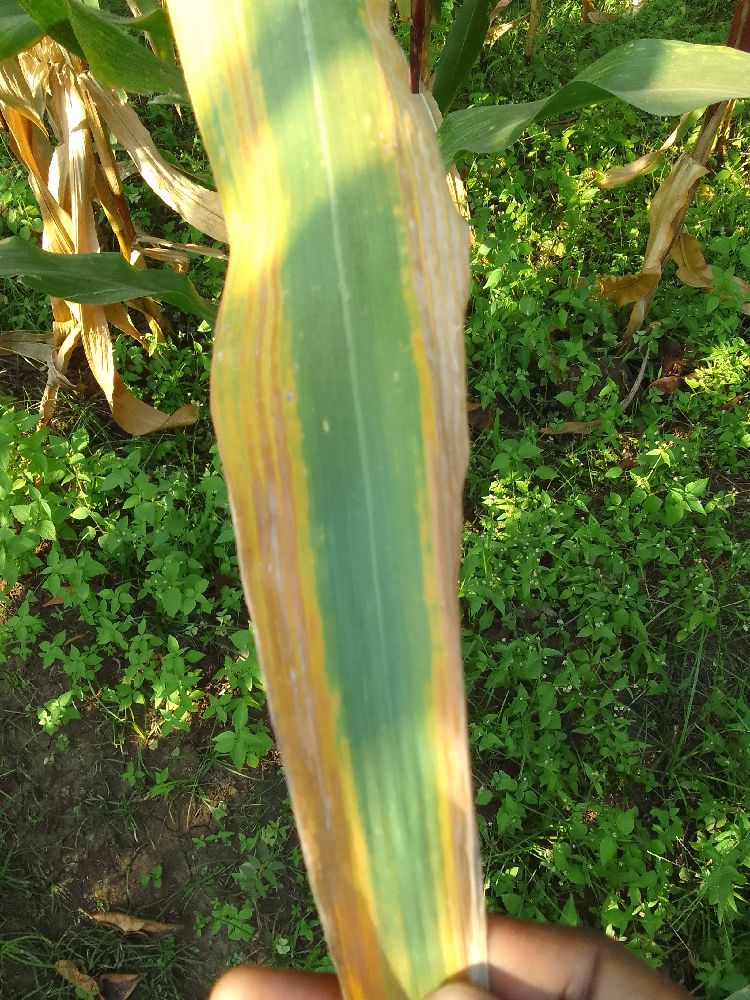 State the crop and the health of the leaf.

maize, maize lethal necrosis
